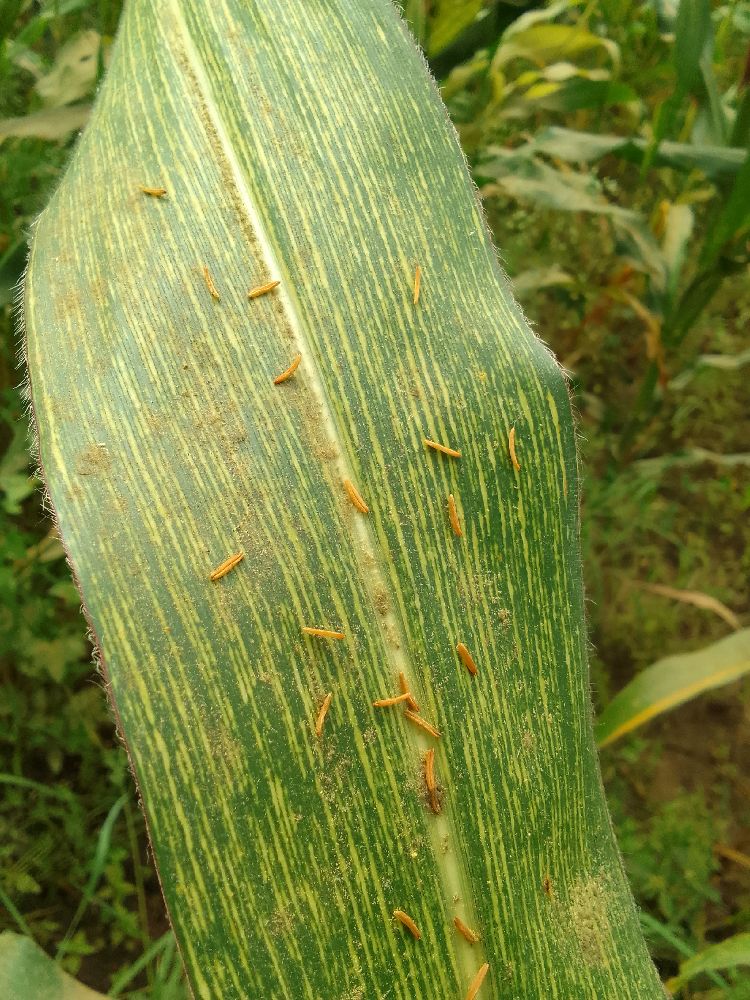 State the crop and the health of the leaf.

maize, maize streak virus
